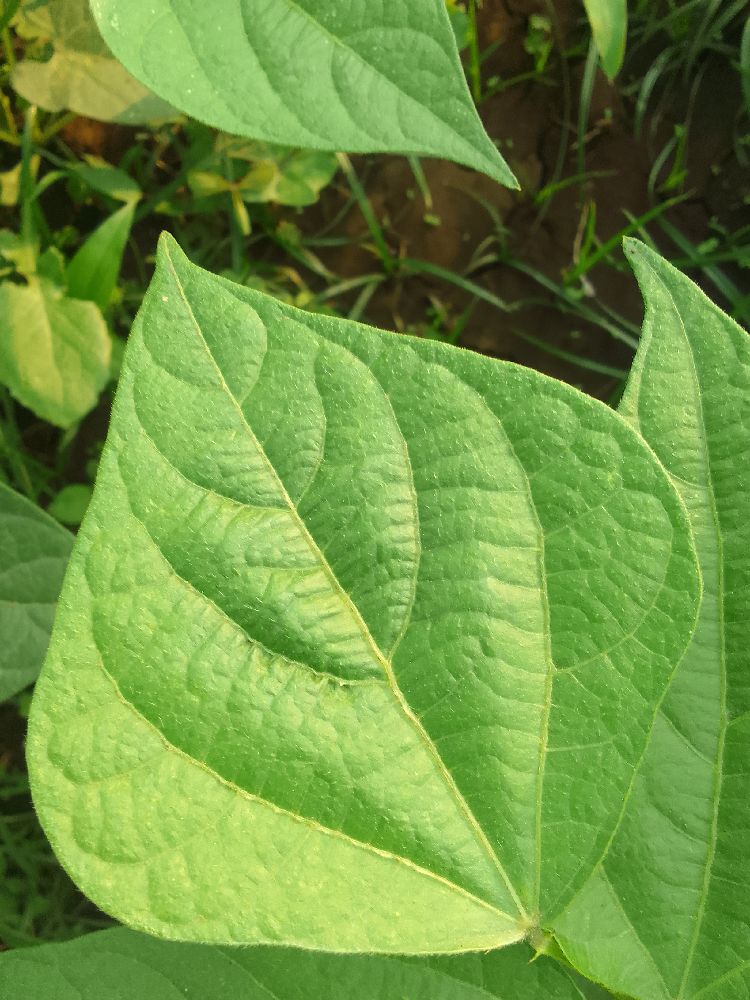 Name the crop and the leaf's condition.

common bean, healthy
